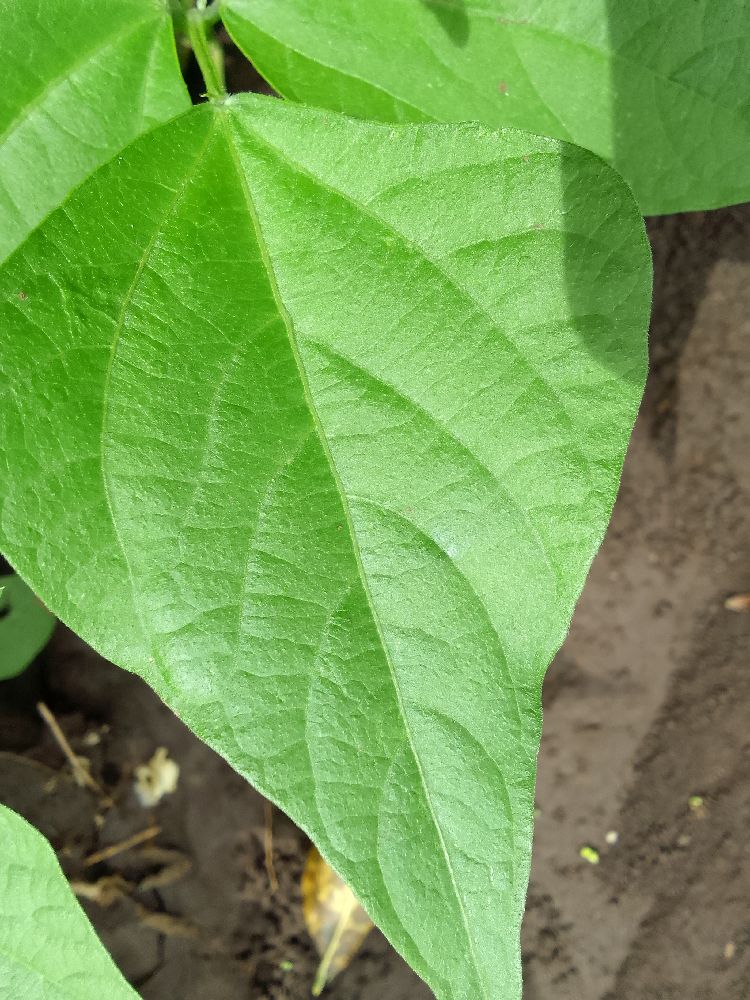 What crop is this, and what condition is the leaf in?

common bean, healthy
